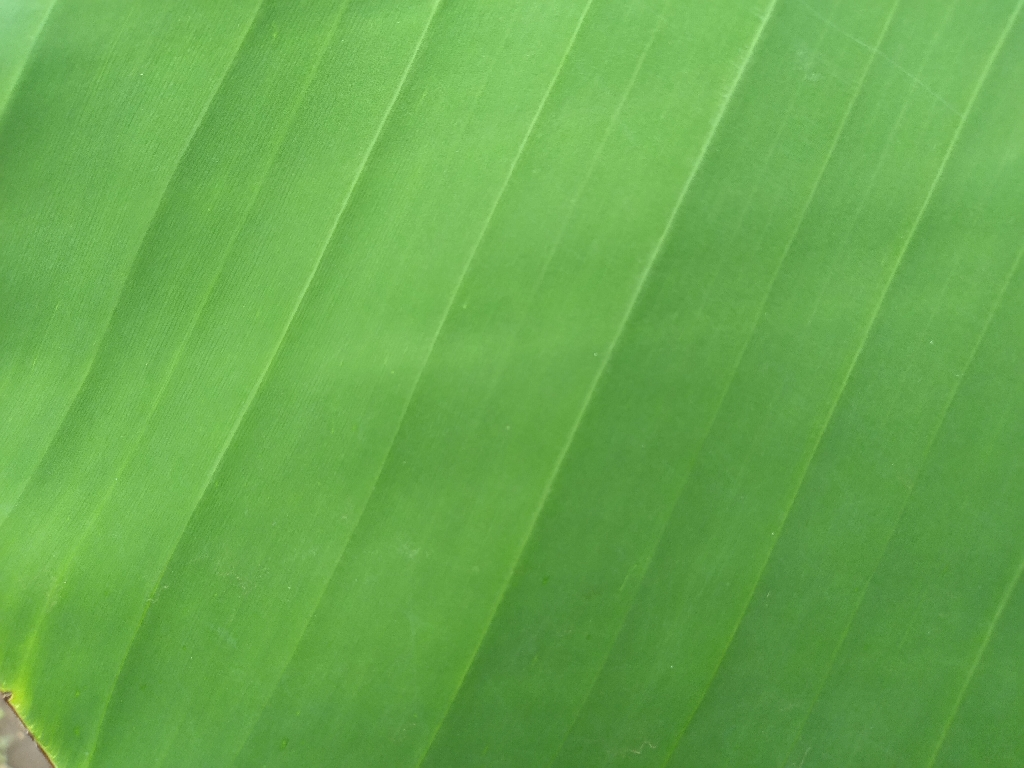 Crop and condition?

banana, healthy
